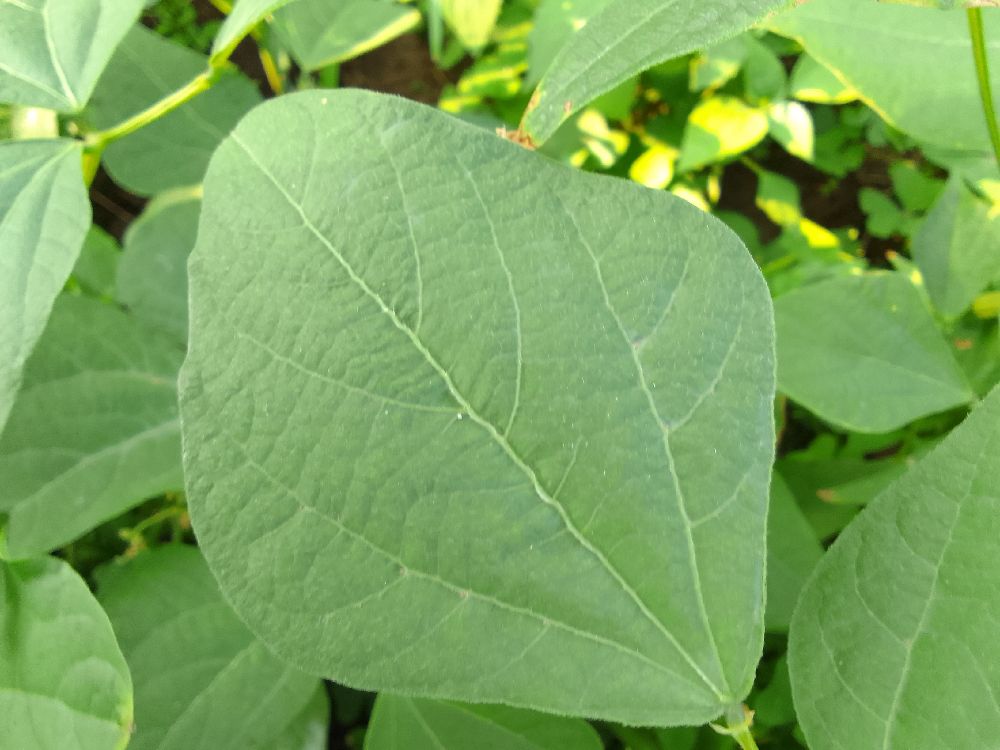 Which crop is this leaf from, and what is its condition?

common bean, healthy
